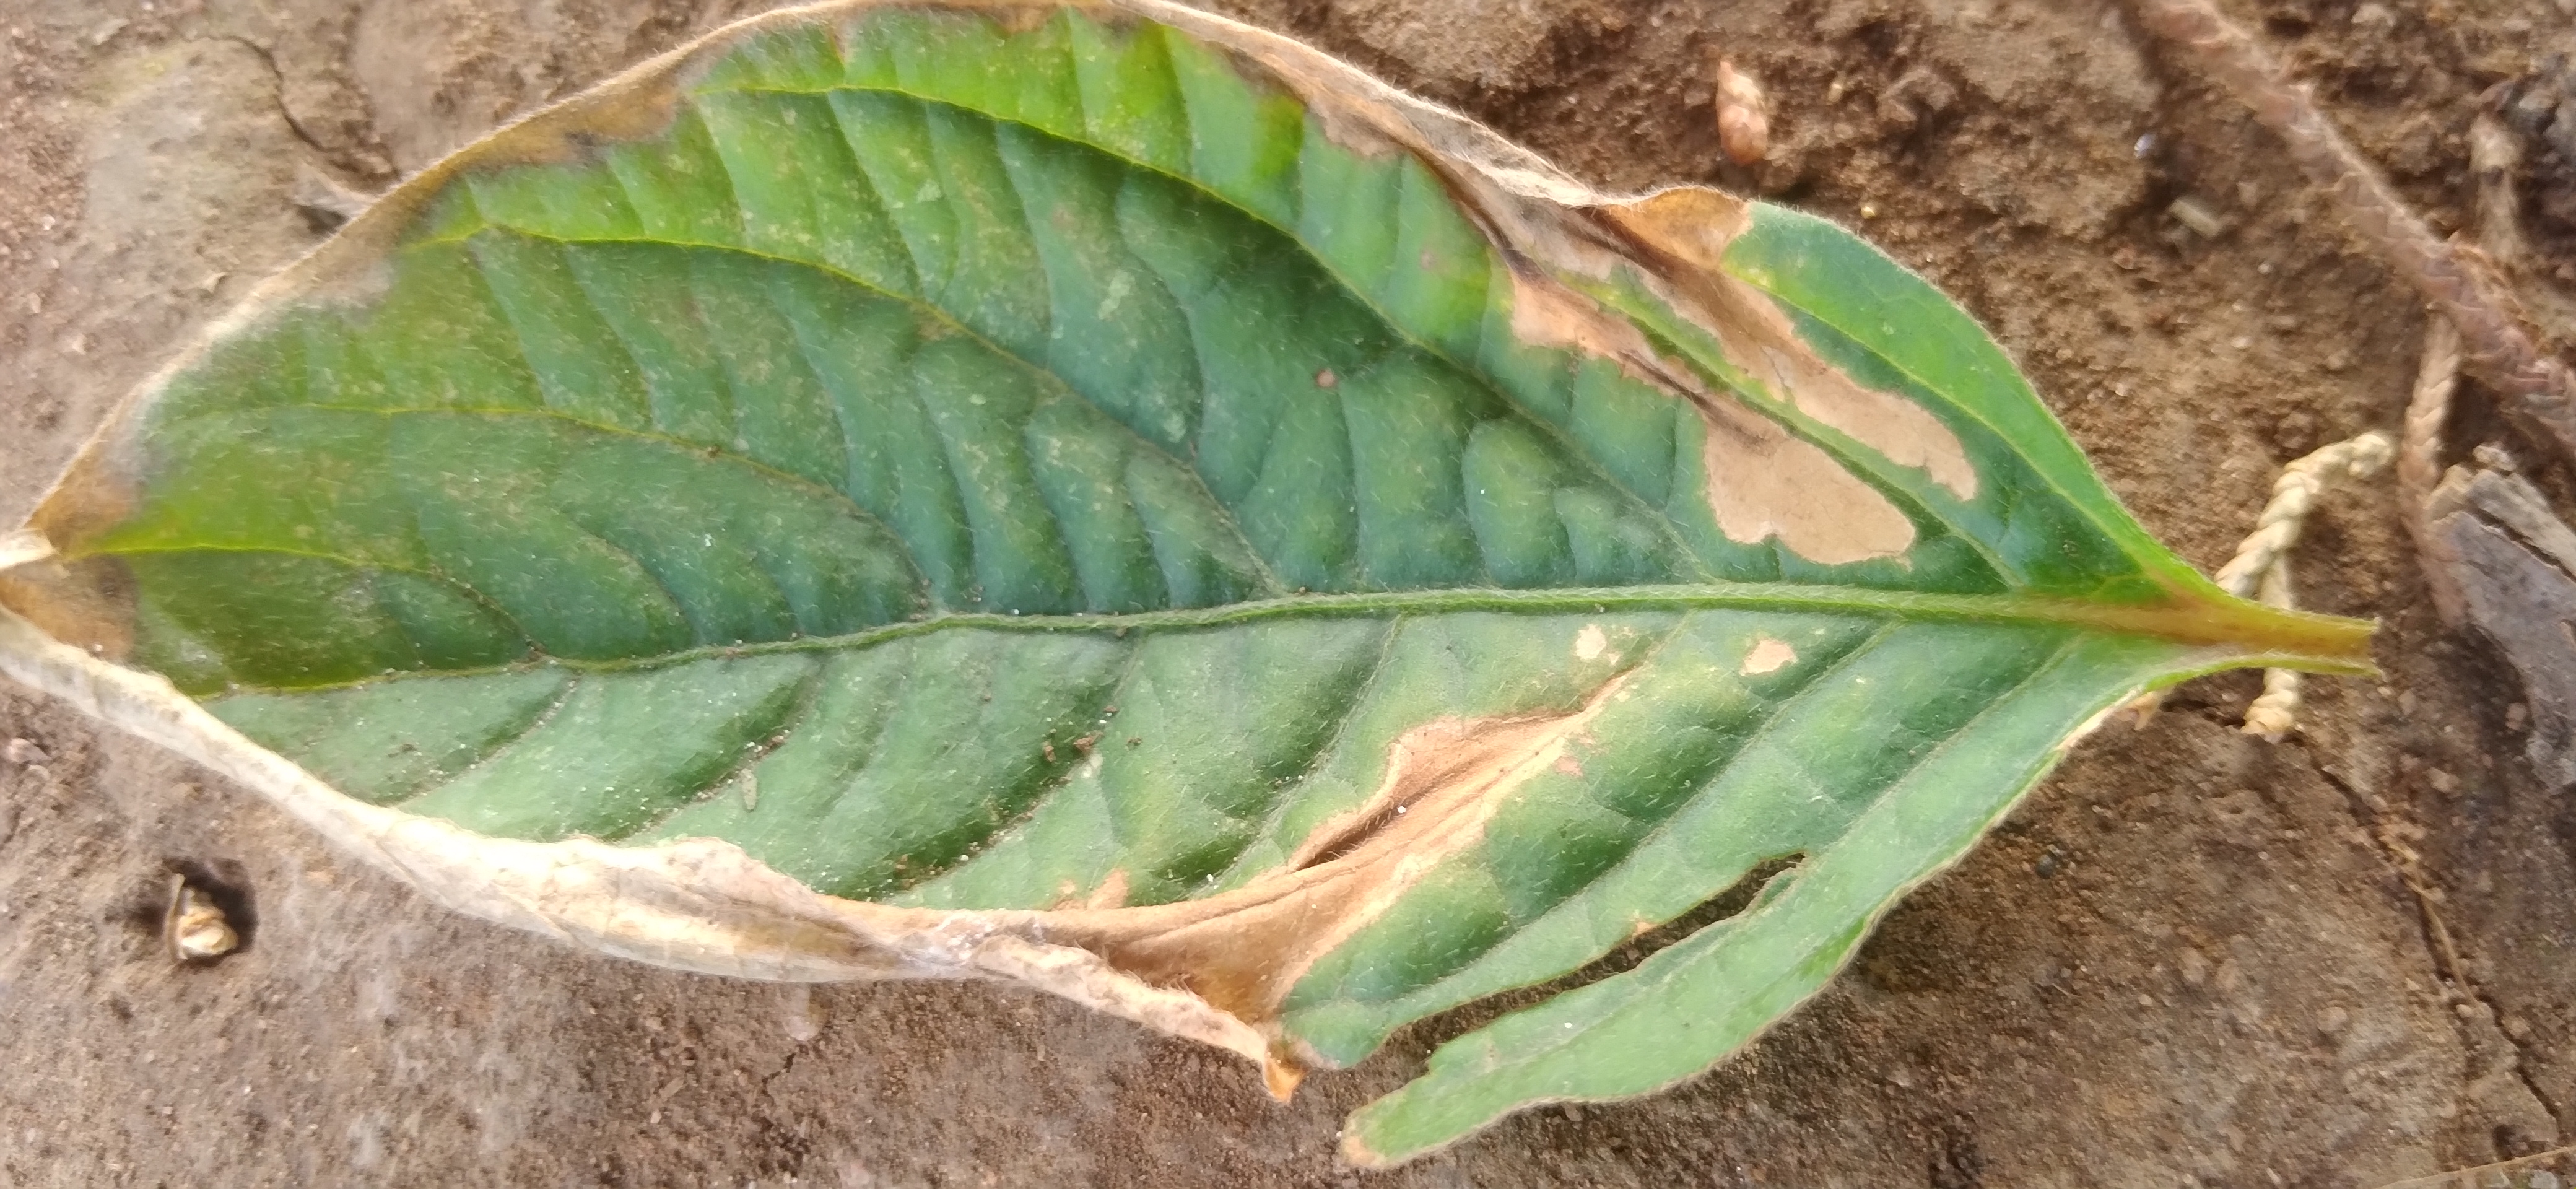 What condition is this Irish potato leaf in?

early blight
